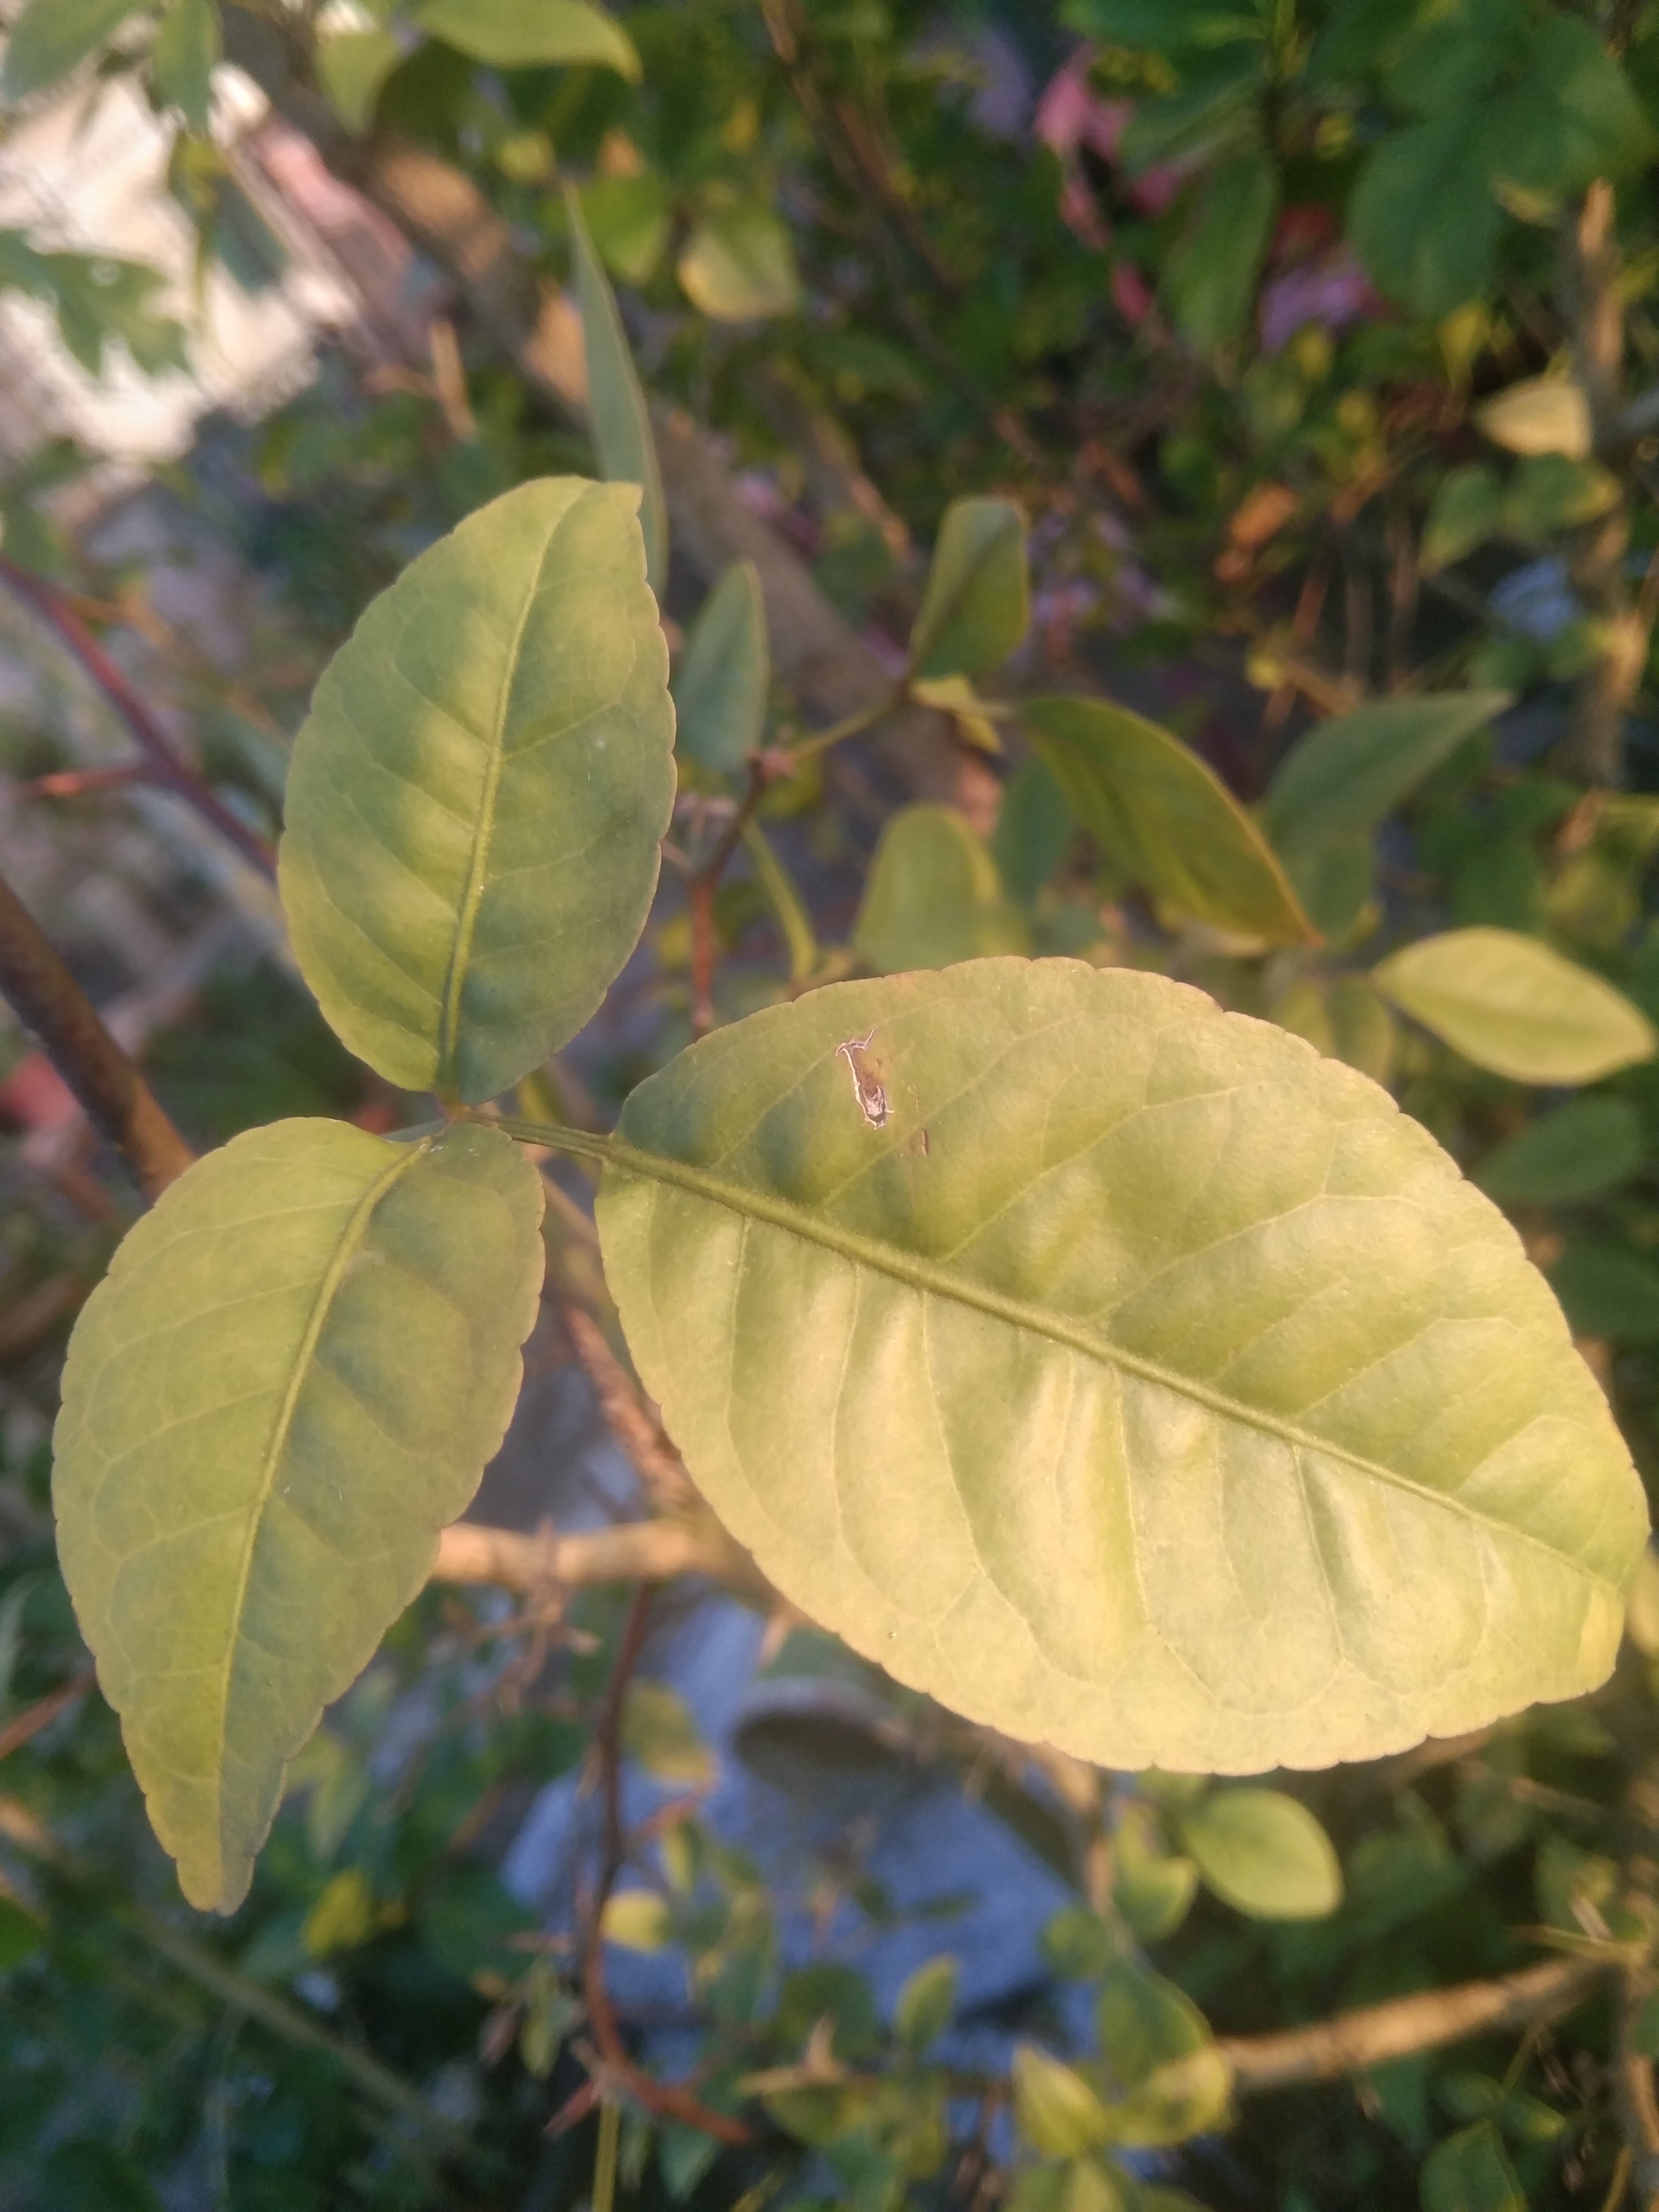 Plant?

wood apple
